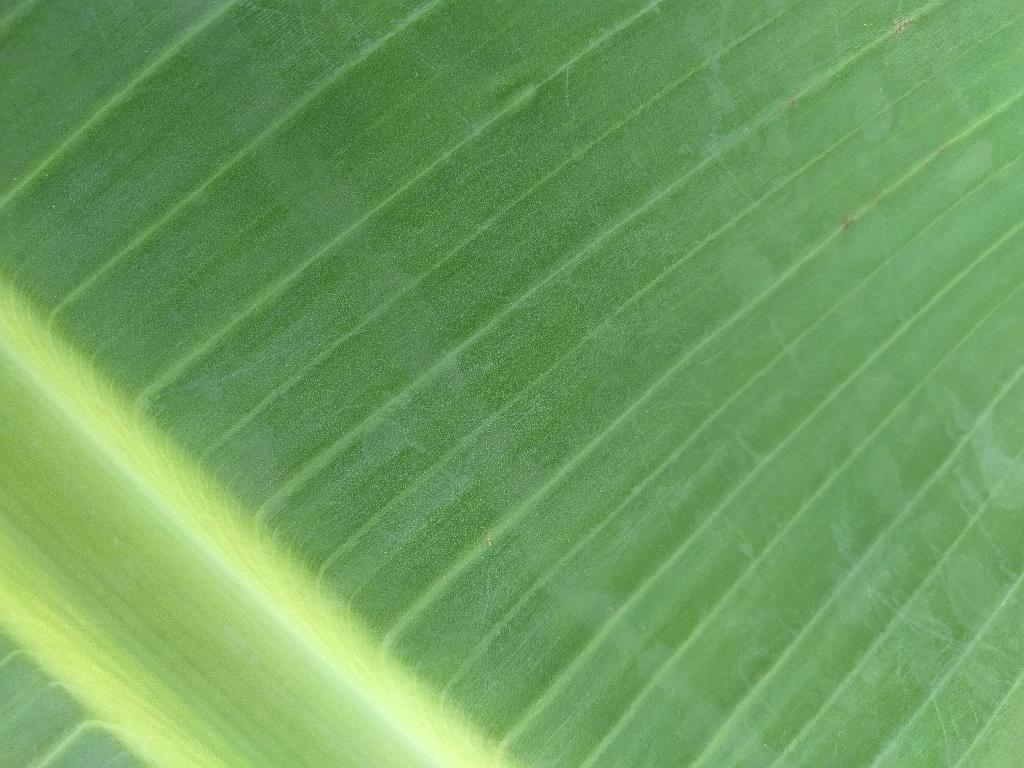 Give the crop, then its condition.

banana, healthy
